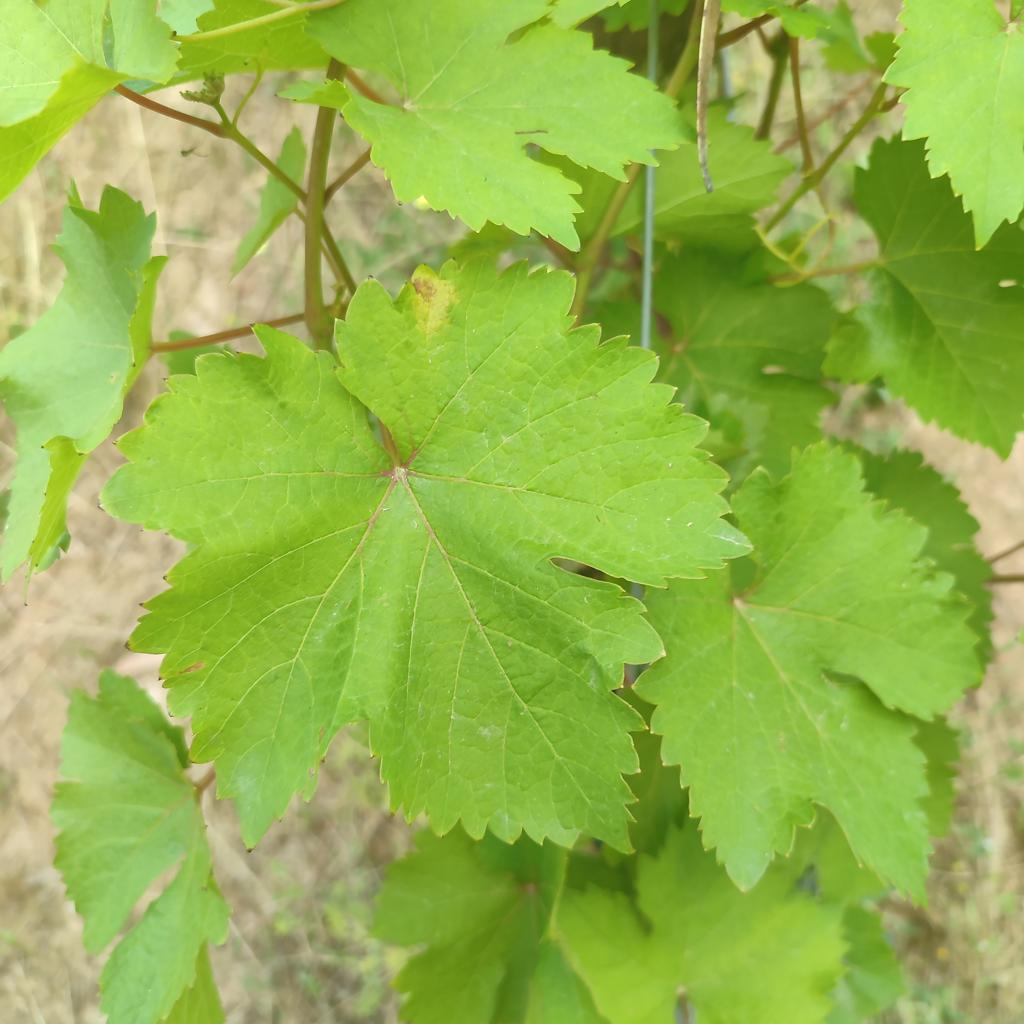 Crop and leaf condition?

grapevine, downy mildew
